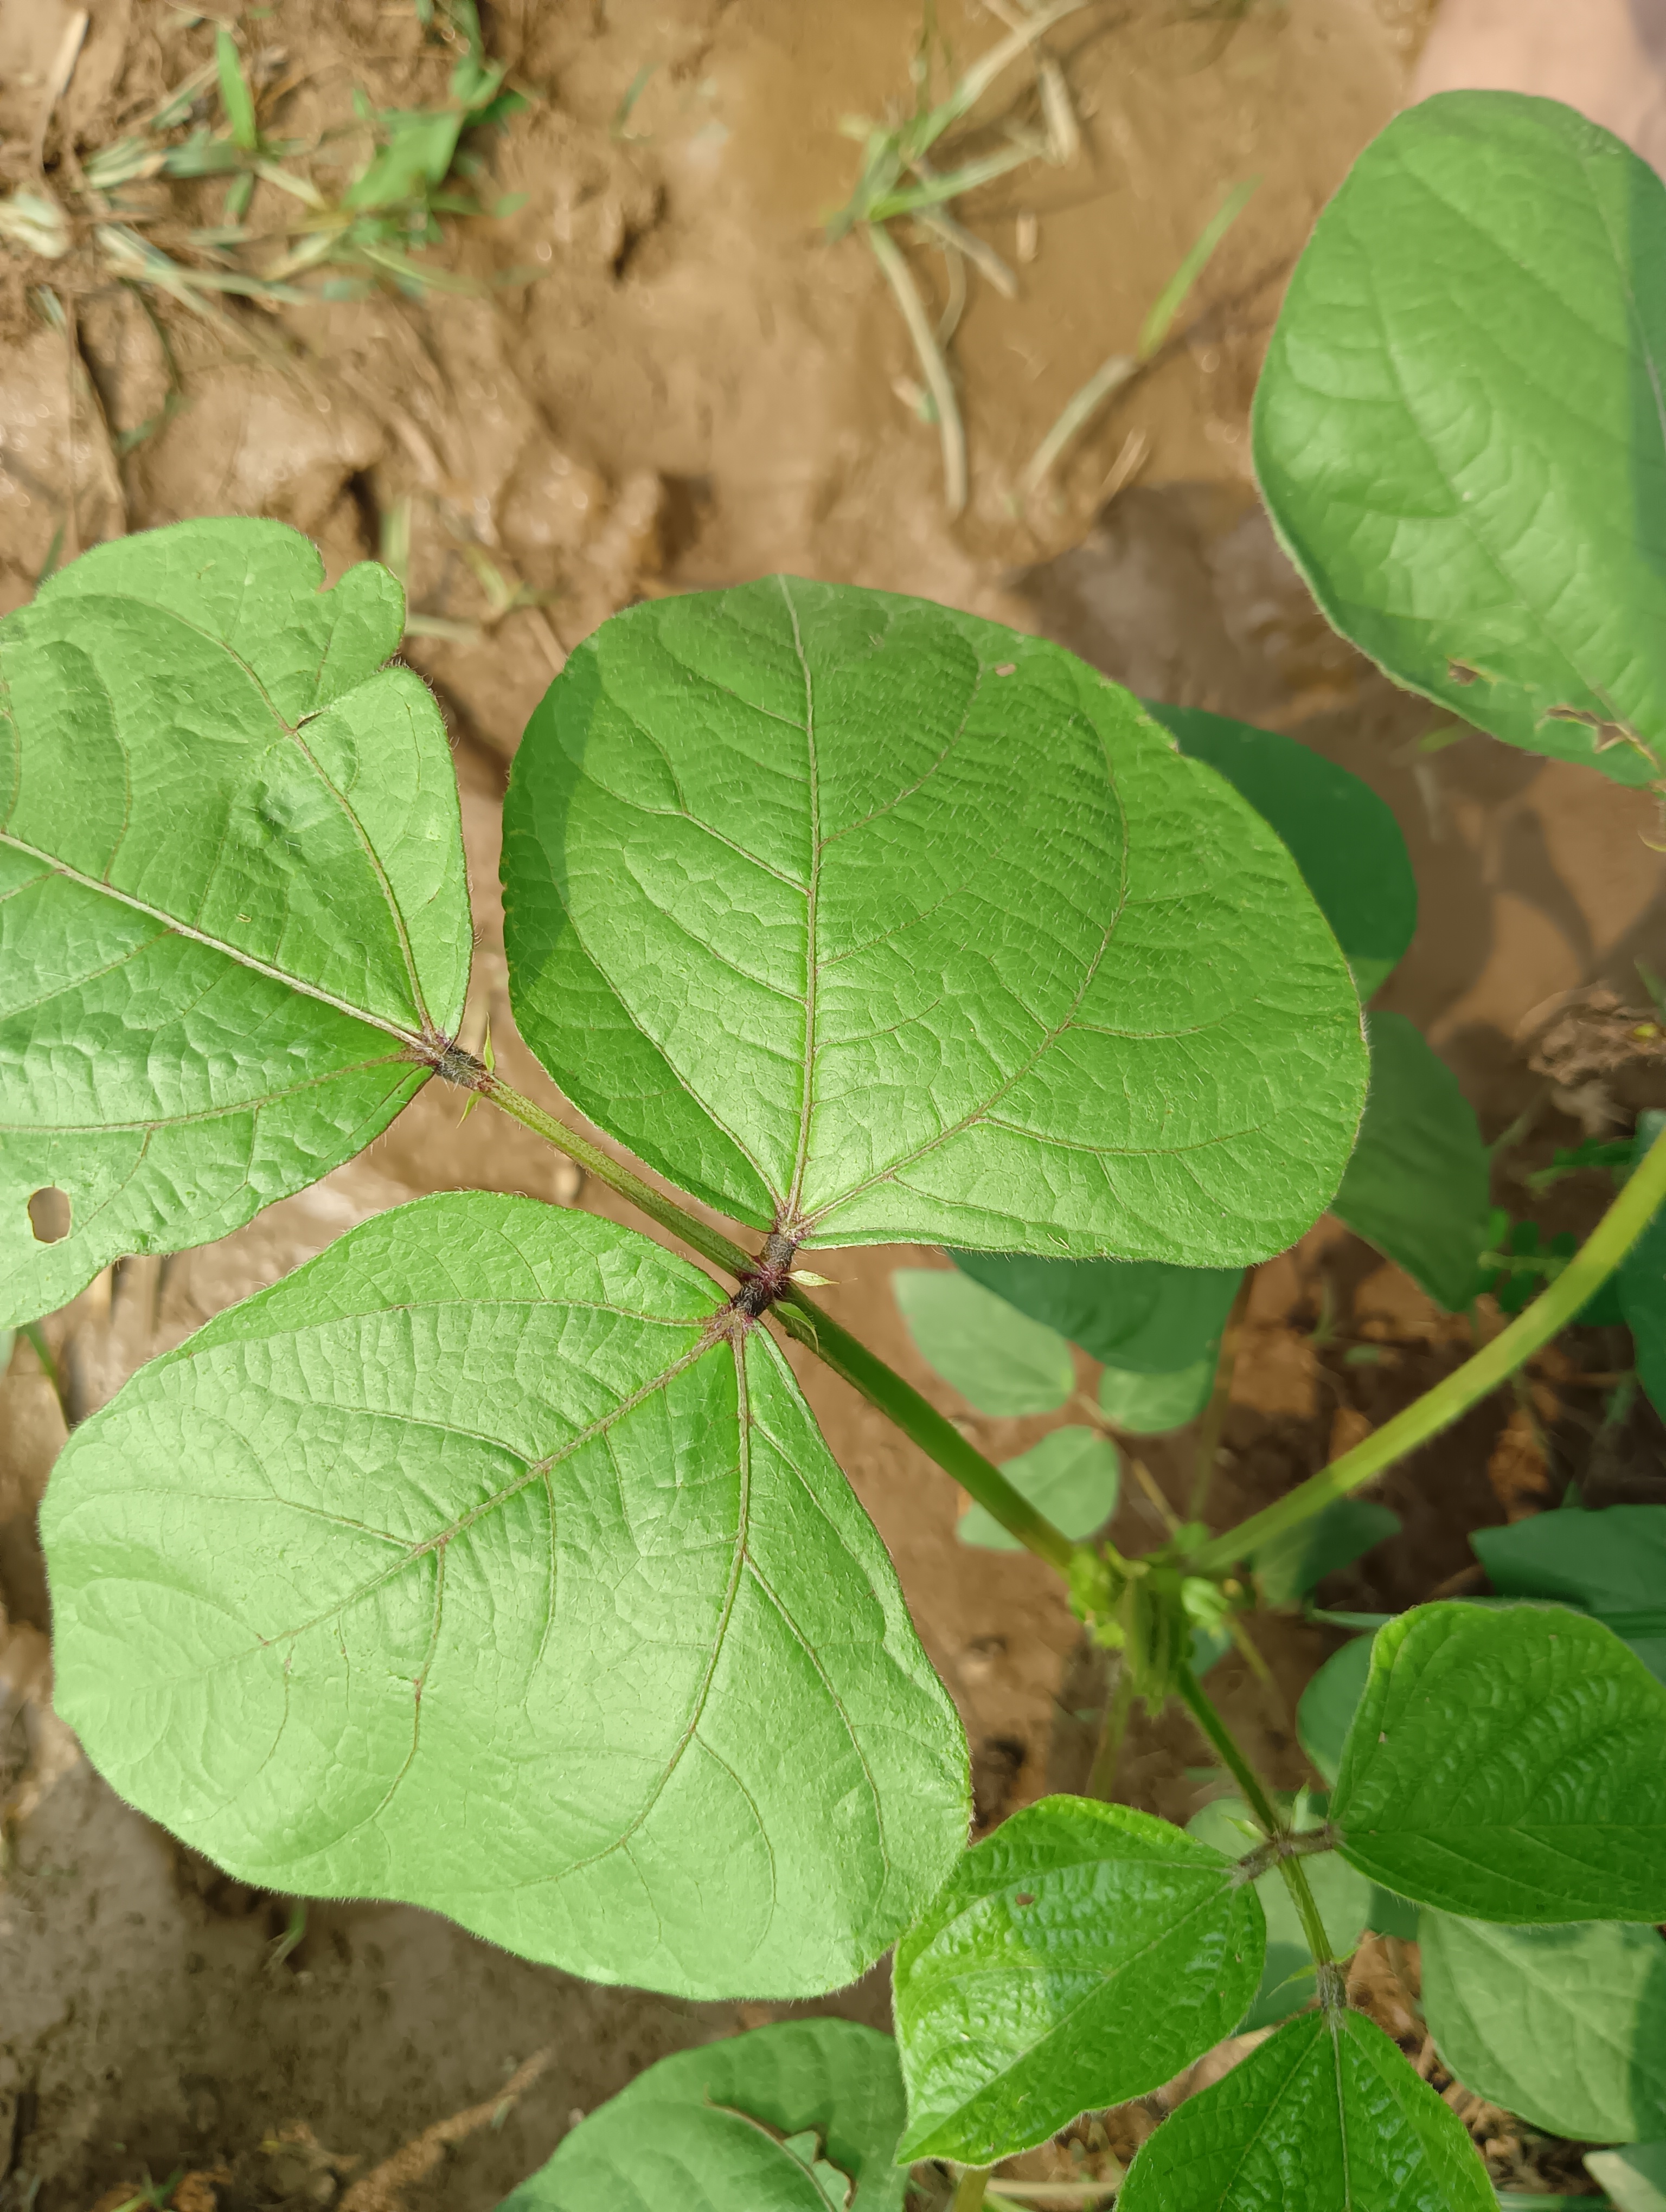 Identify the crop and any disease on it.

mungbean, healthy
